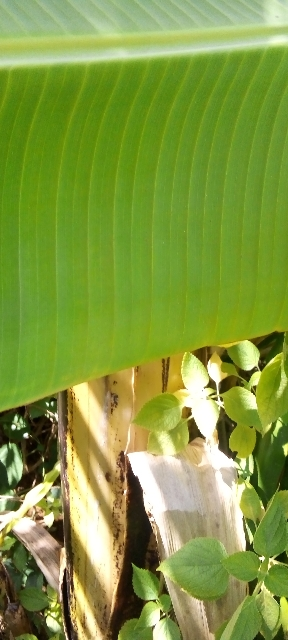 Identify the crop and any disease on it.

banana, healthy
